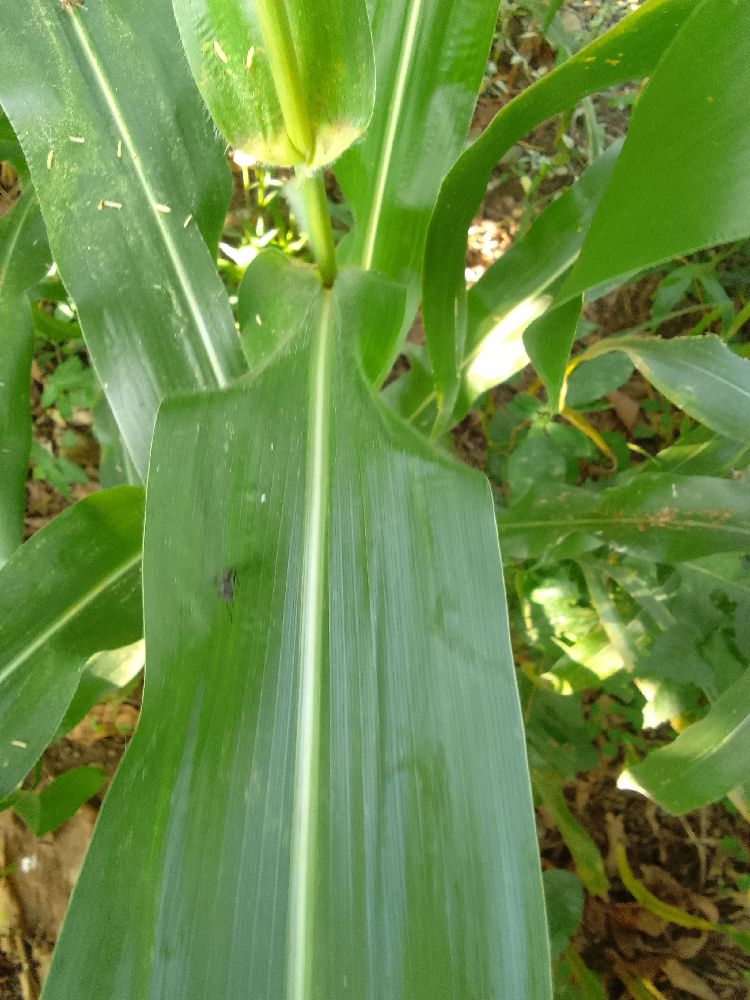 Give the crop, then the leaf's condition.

maize, healthy
